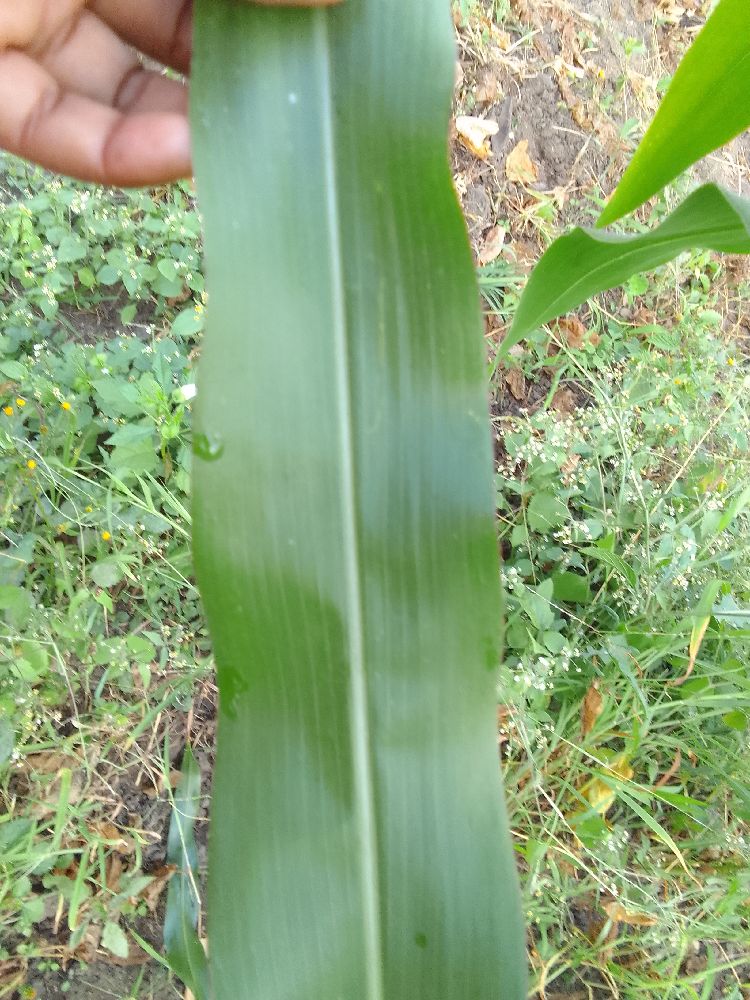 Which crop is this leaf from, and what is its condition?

maize, healthy
